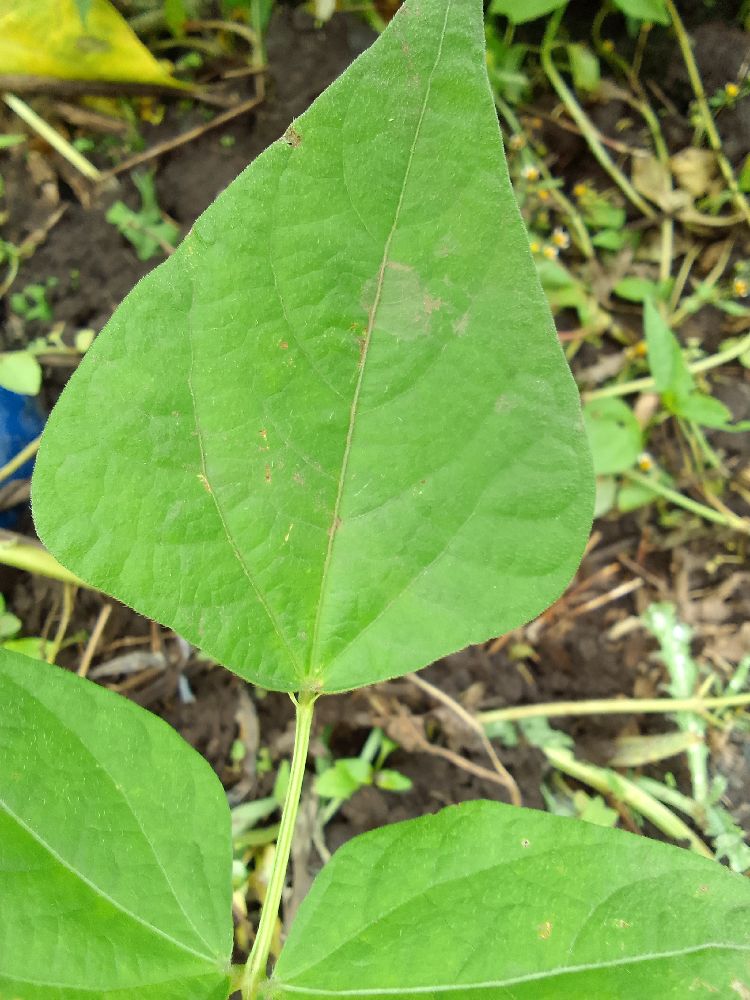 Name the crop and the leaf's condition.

common bean, healthy
